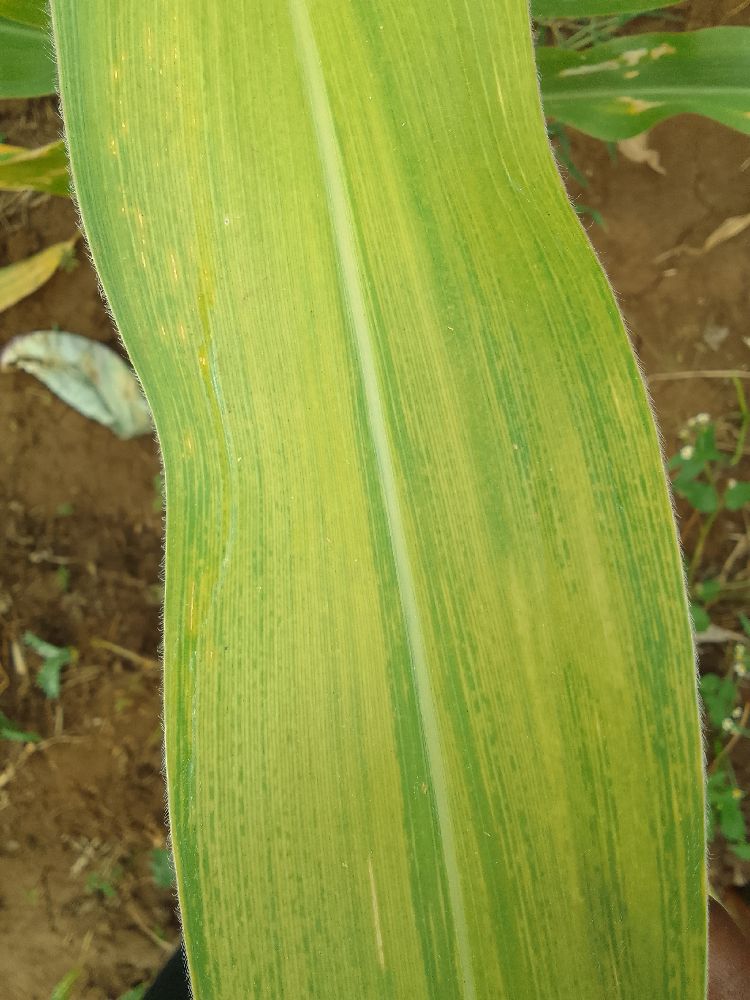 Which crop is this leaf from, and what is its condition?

maize, maize lethal necrosis
